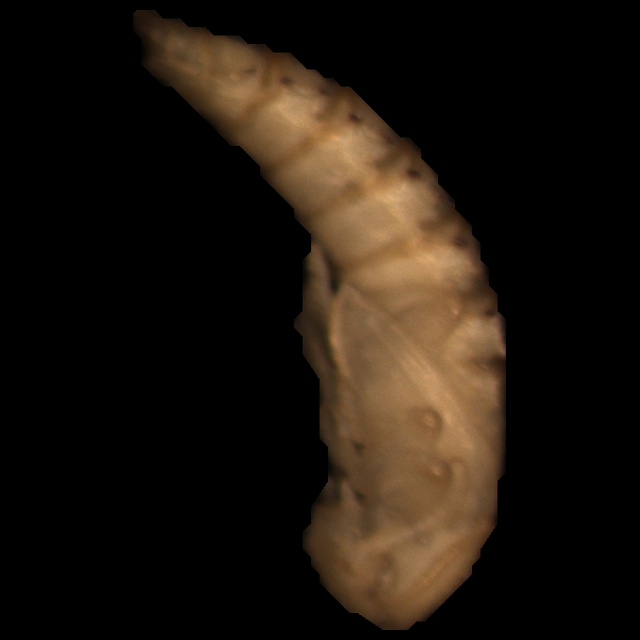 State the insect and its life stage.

mealworm pupa
